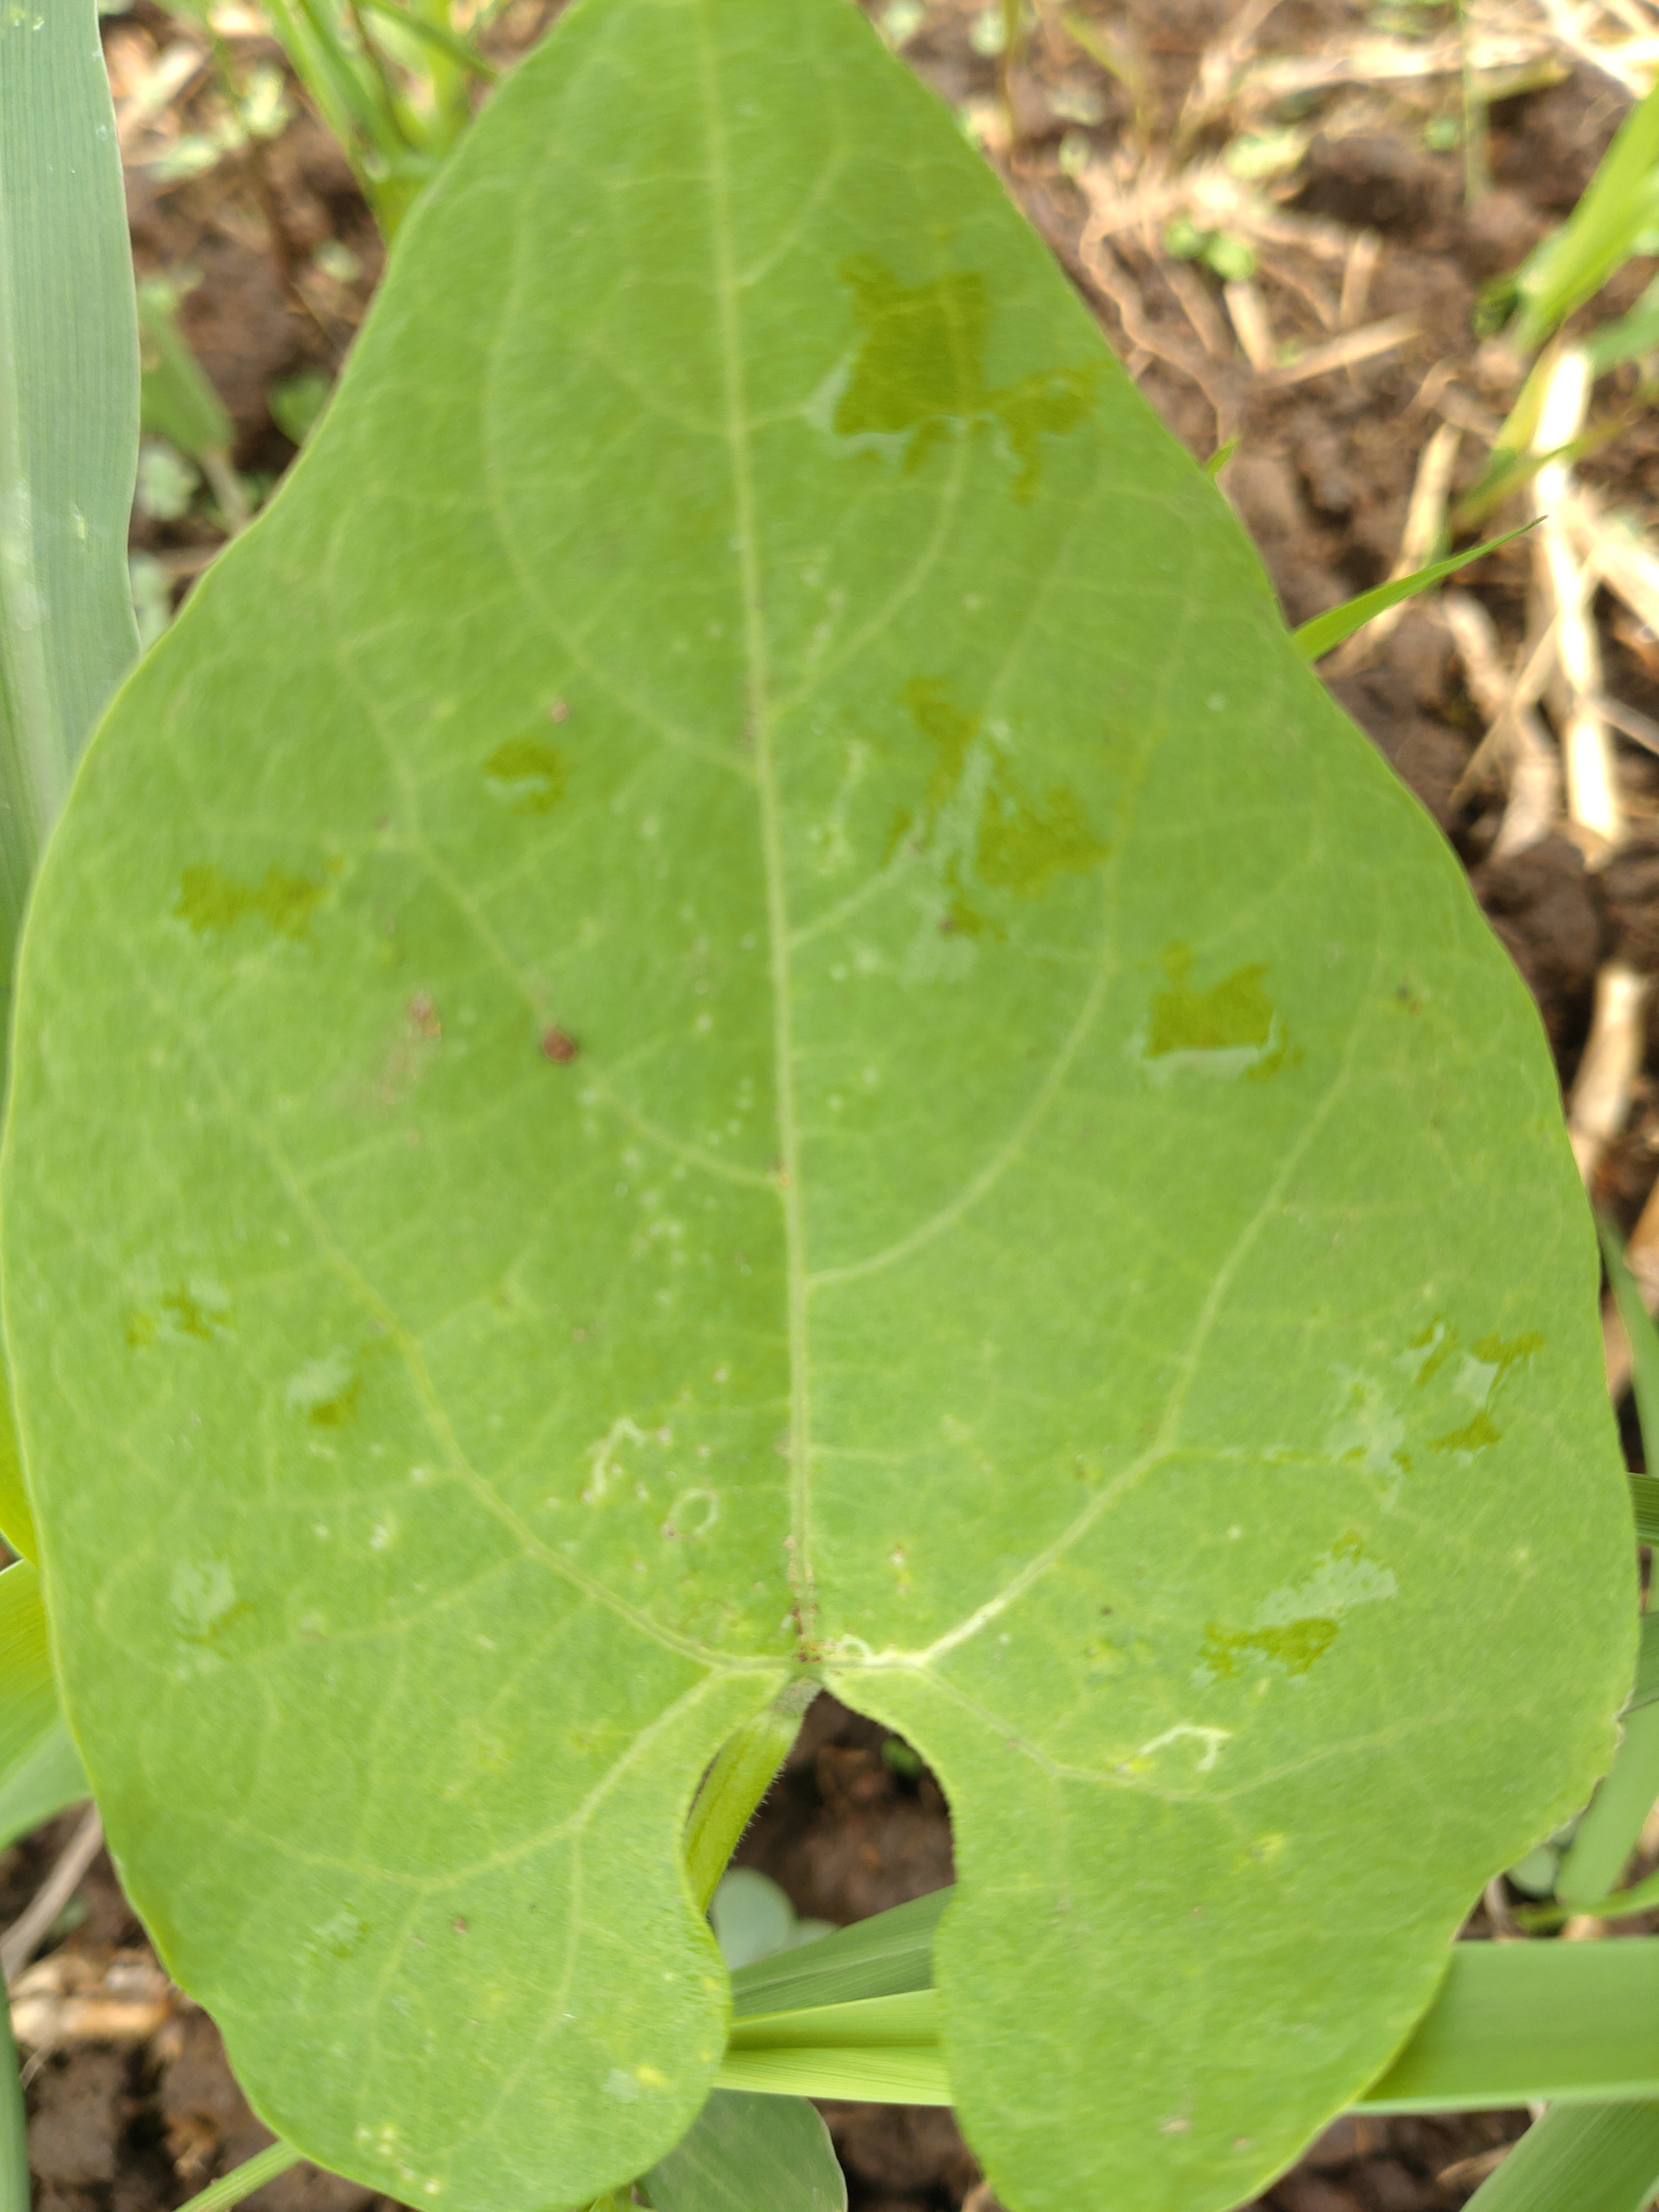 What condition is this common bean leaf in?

healthy
